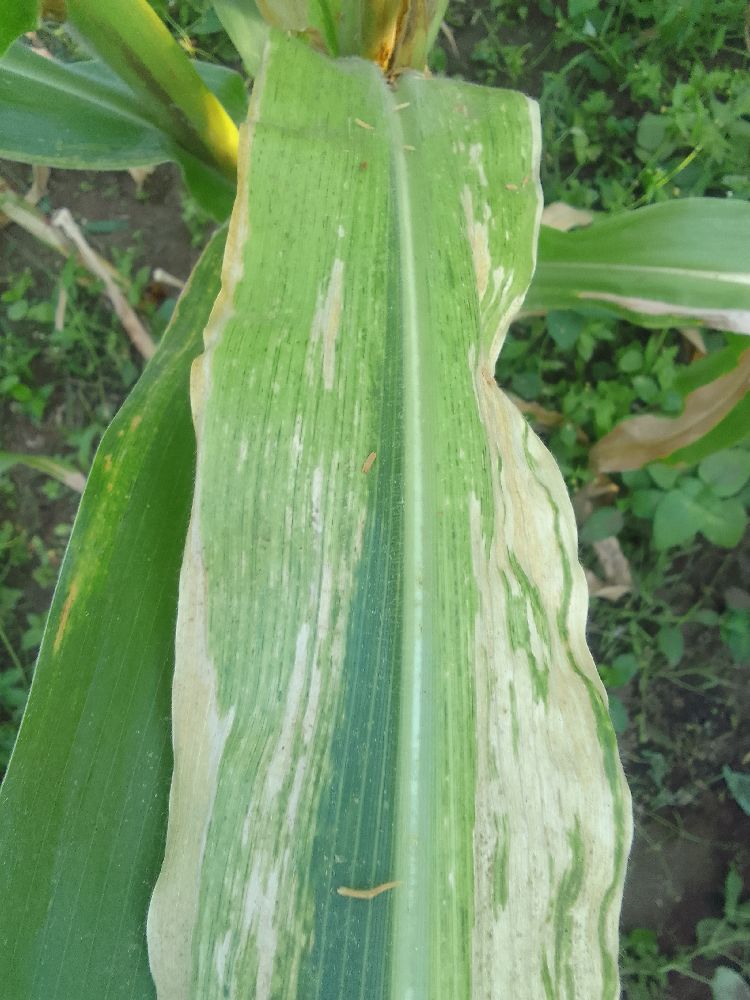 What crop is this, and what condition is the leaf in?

maize, maize lethal necrosis
